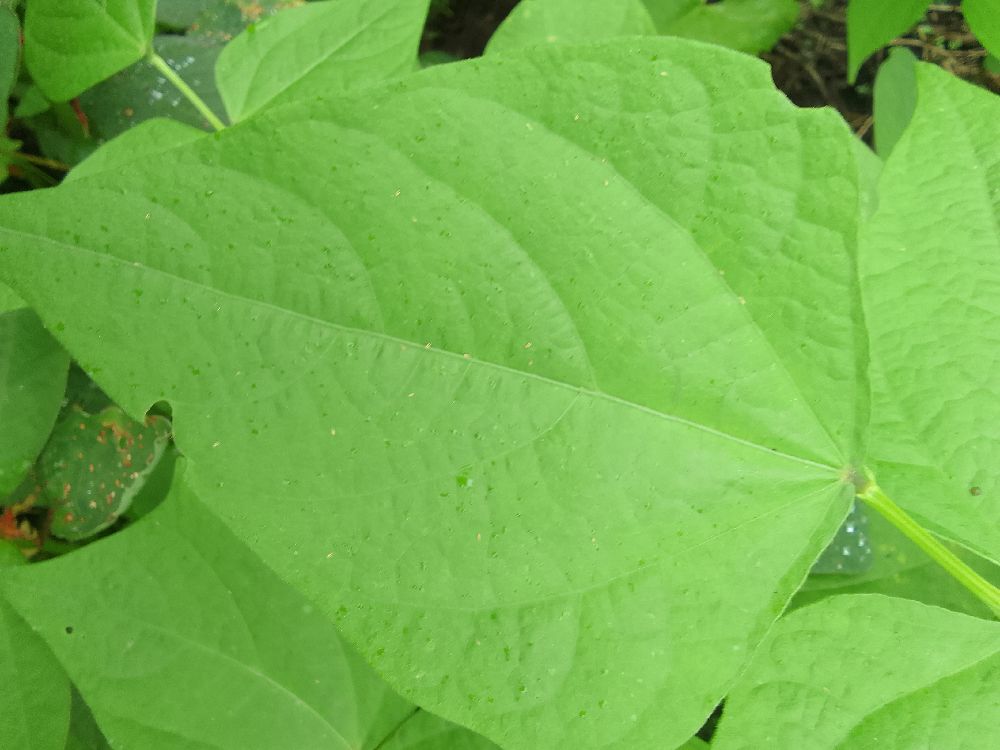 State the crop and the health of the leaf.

common bean, healthy
